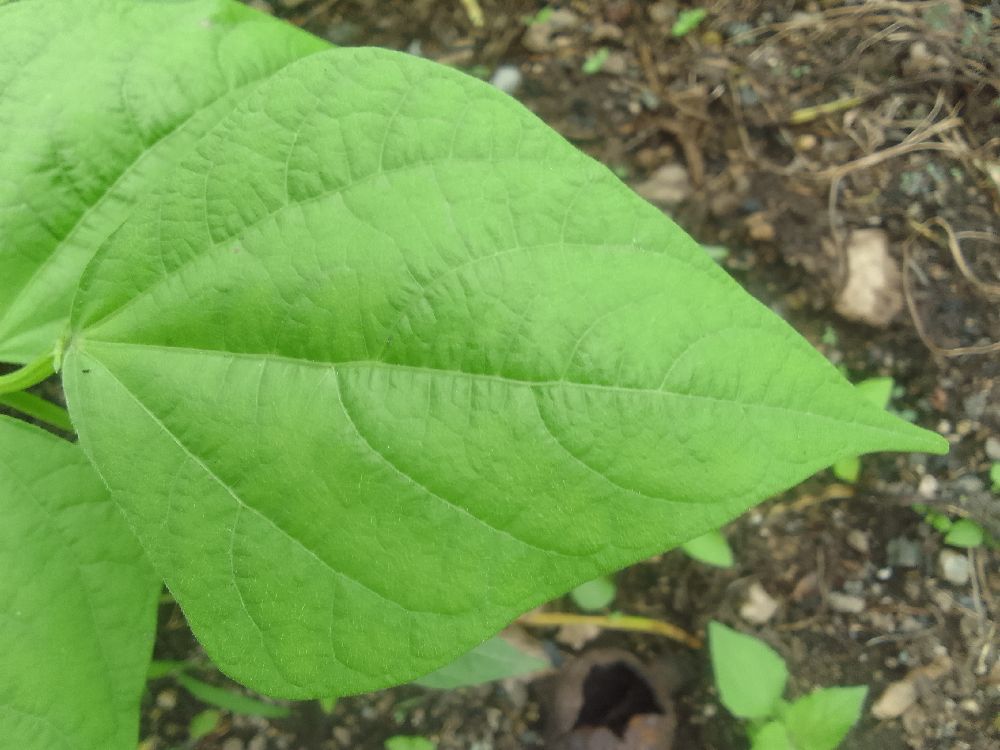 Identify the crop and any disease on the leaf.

common bean, healthy
